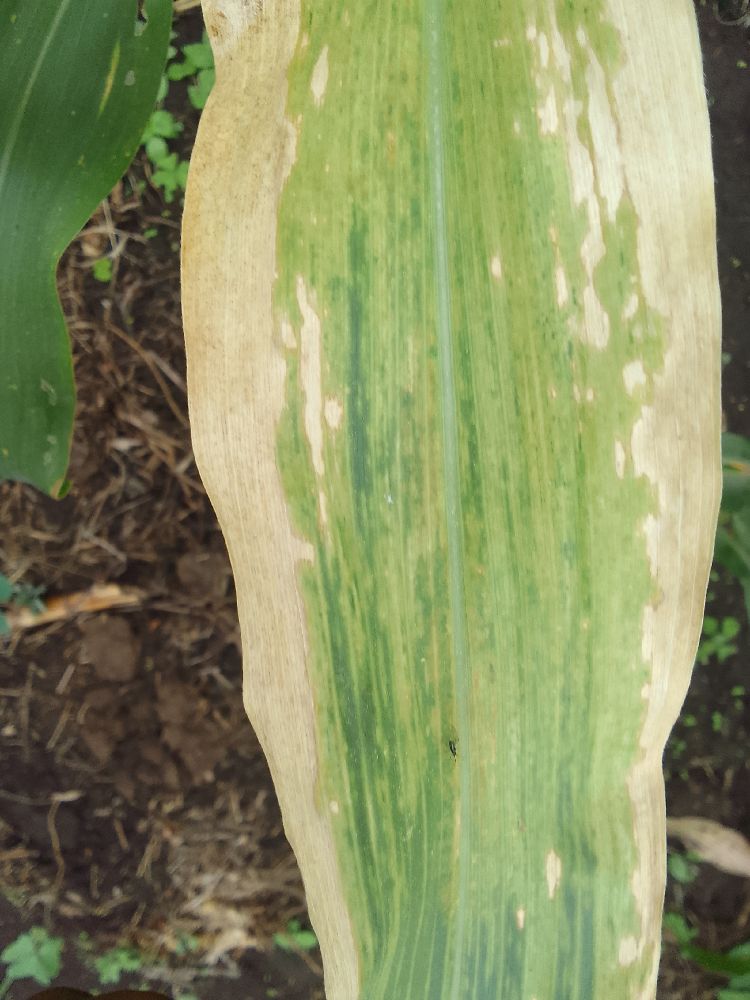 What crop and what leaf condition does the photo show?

maize, maize lethal necrosis
